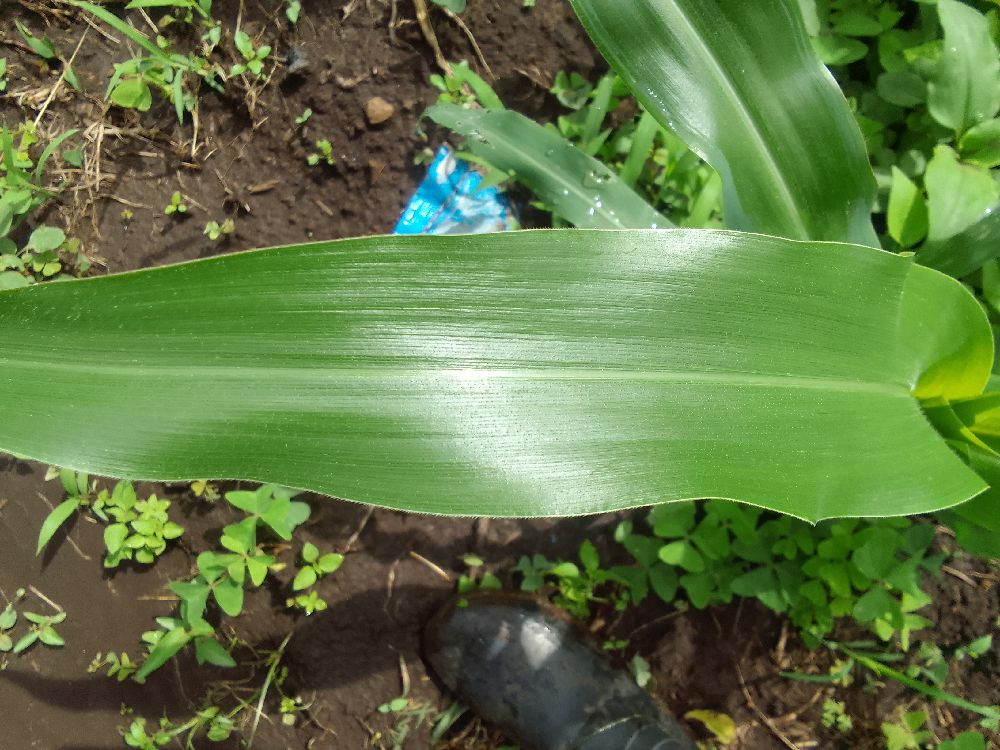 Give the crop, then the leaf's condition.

maize, healthy
